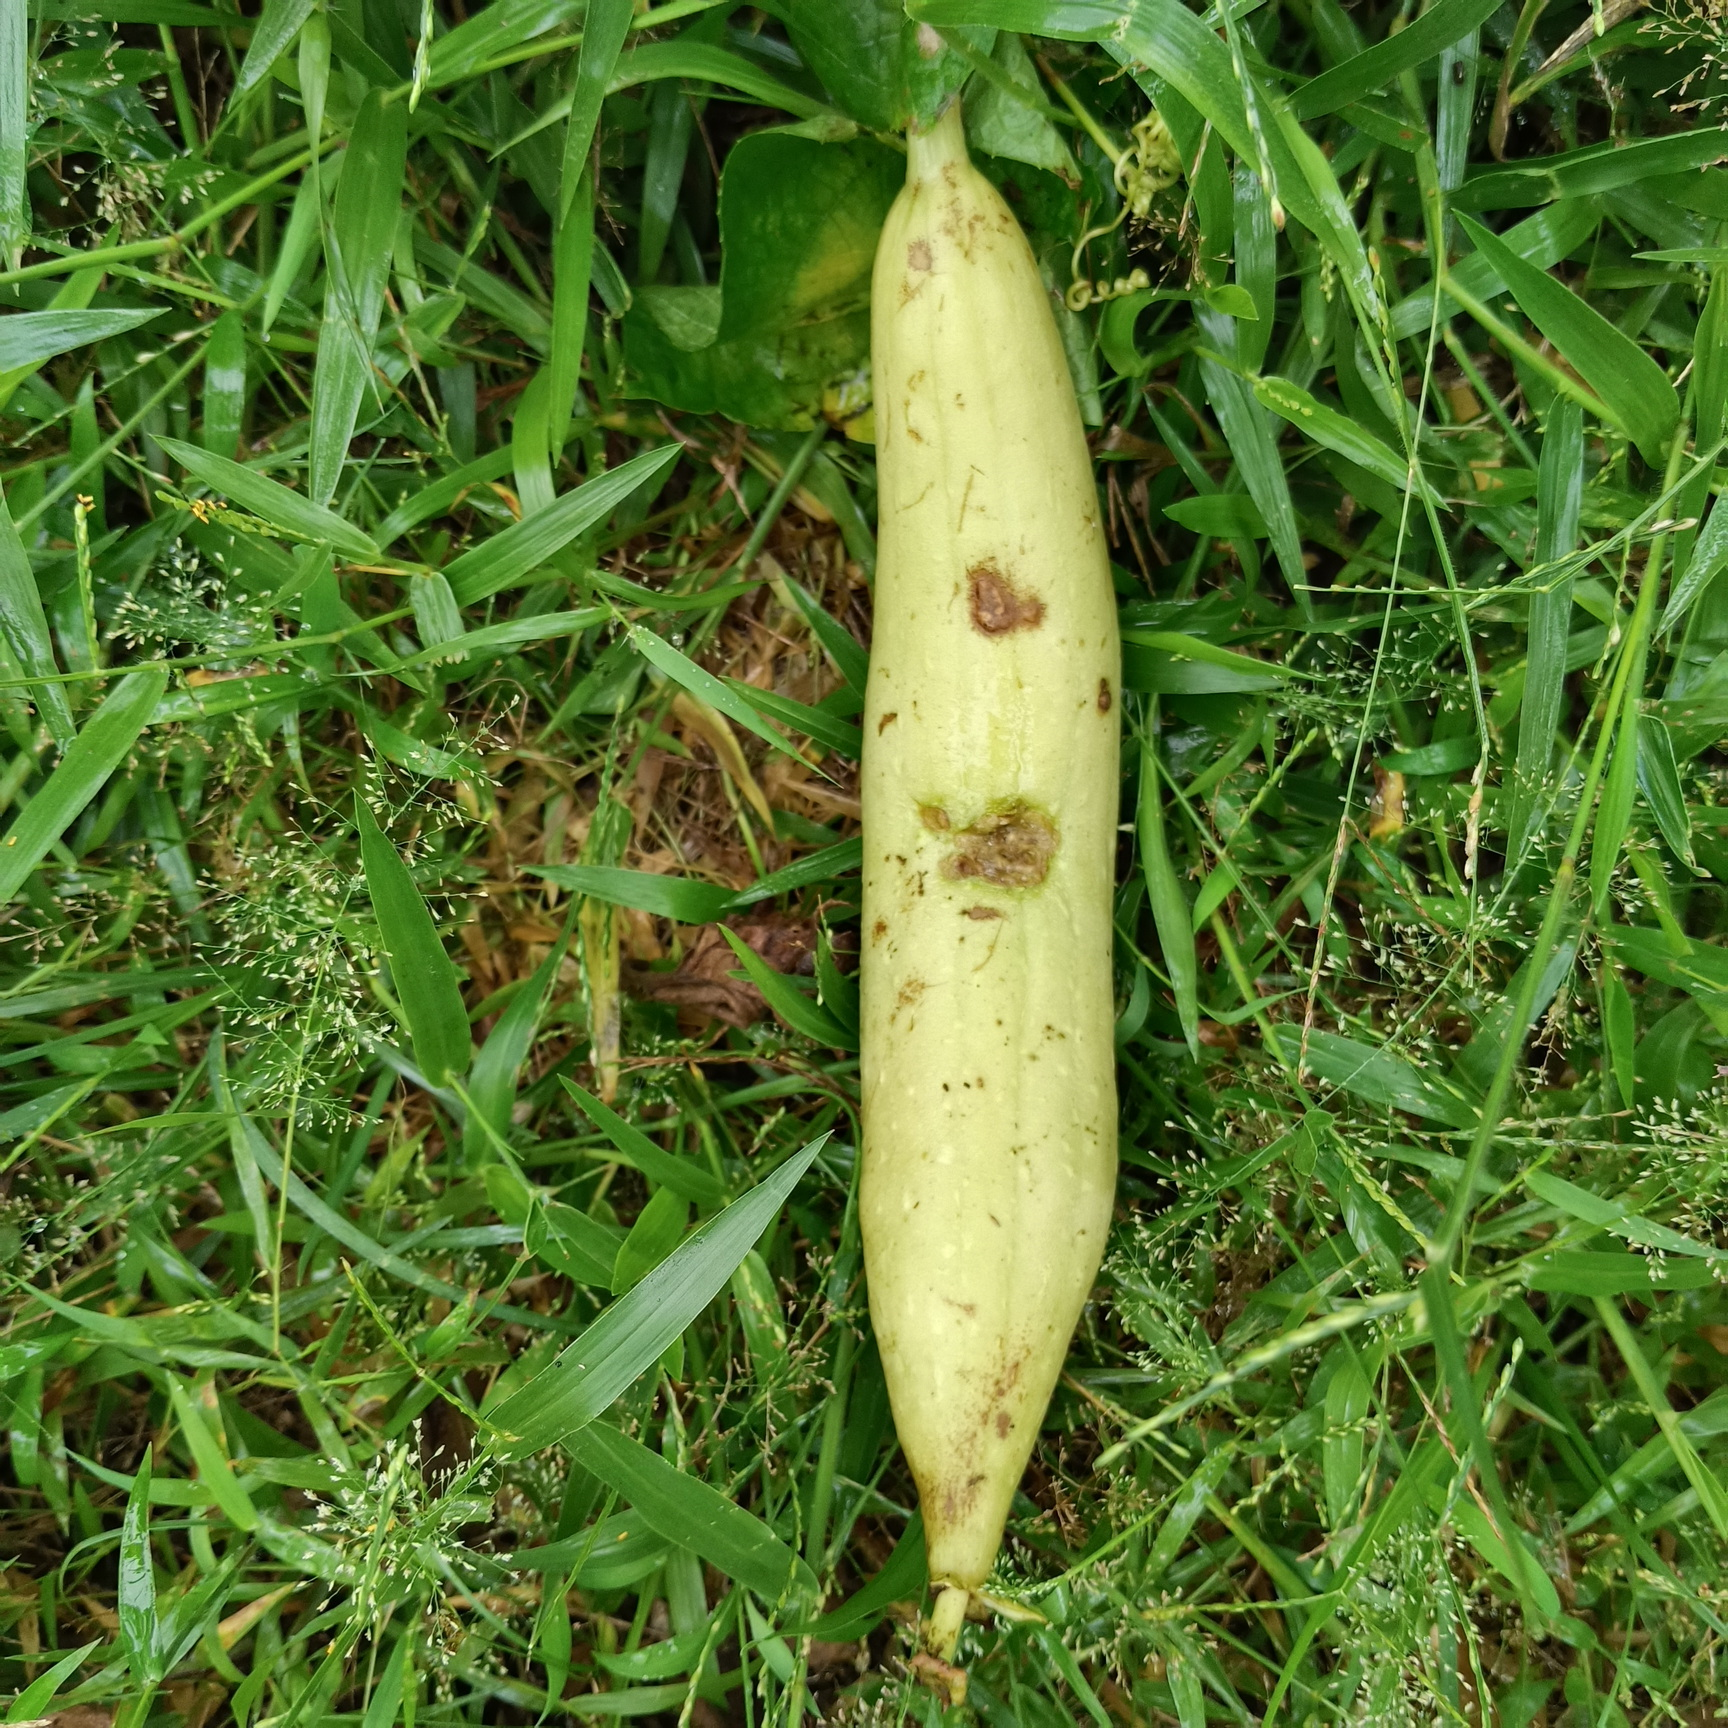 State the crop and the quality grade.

luffa, faulty
